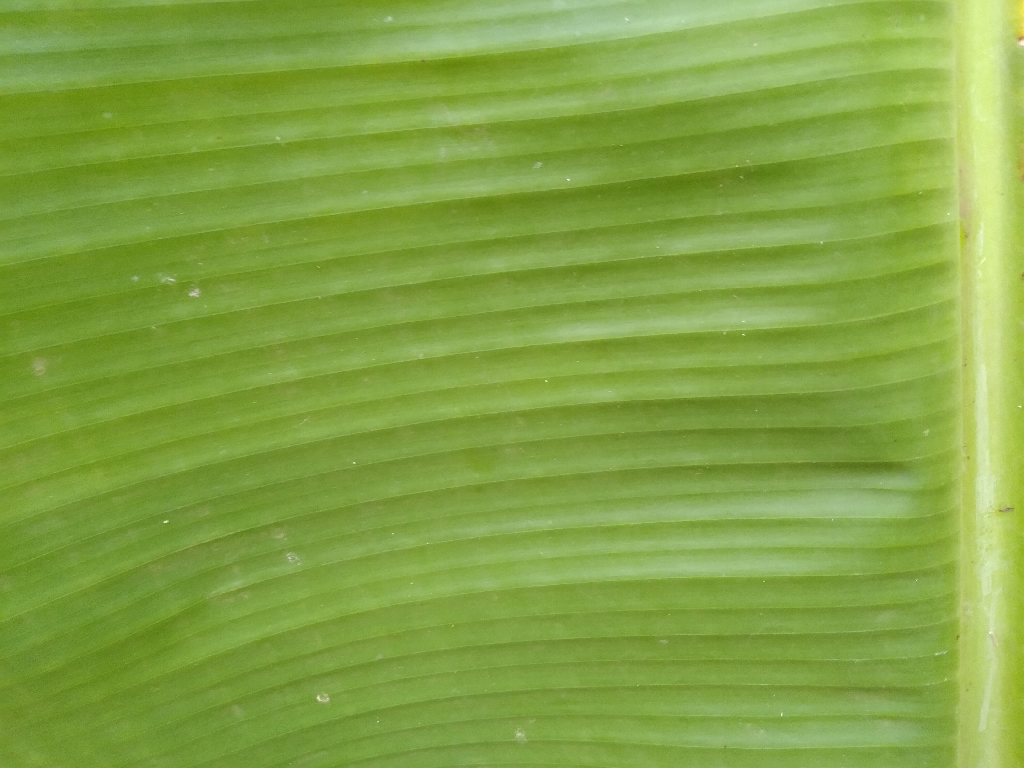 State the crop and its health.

banana, healthy
